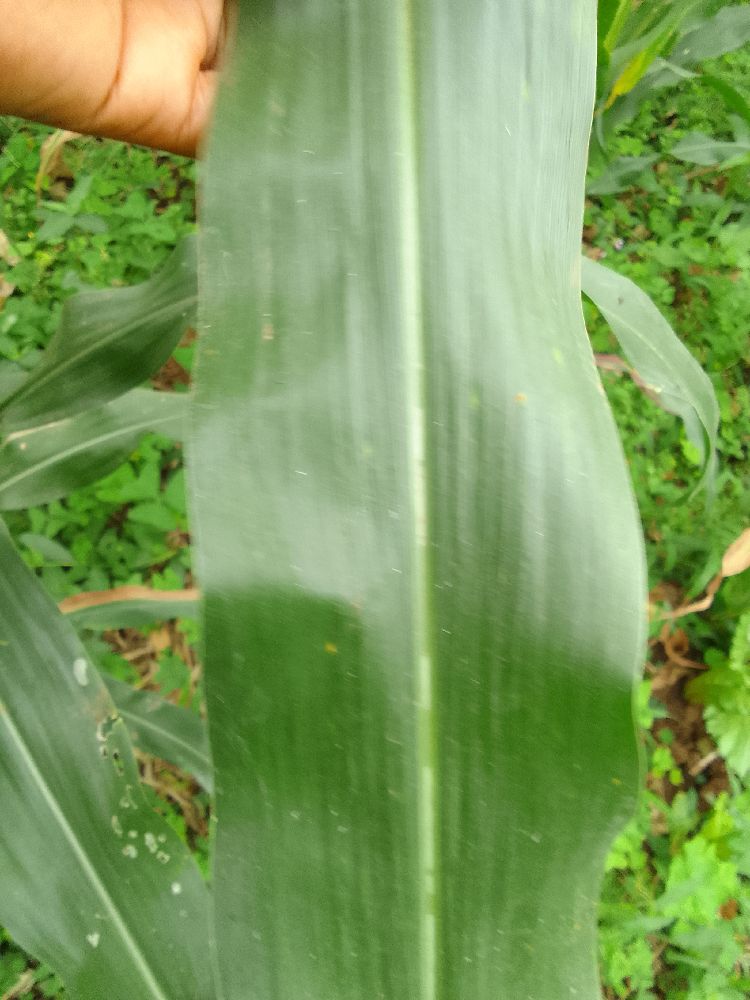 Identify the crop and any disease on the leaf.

maize, healthy
